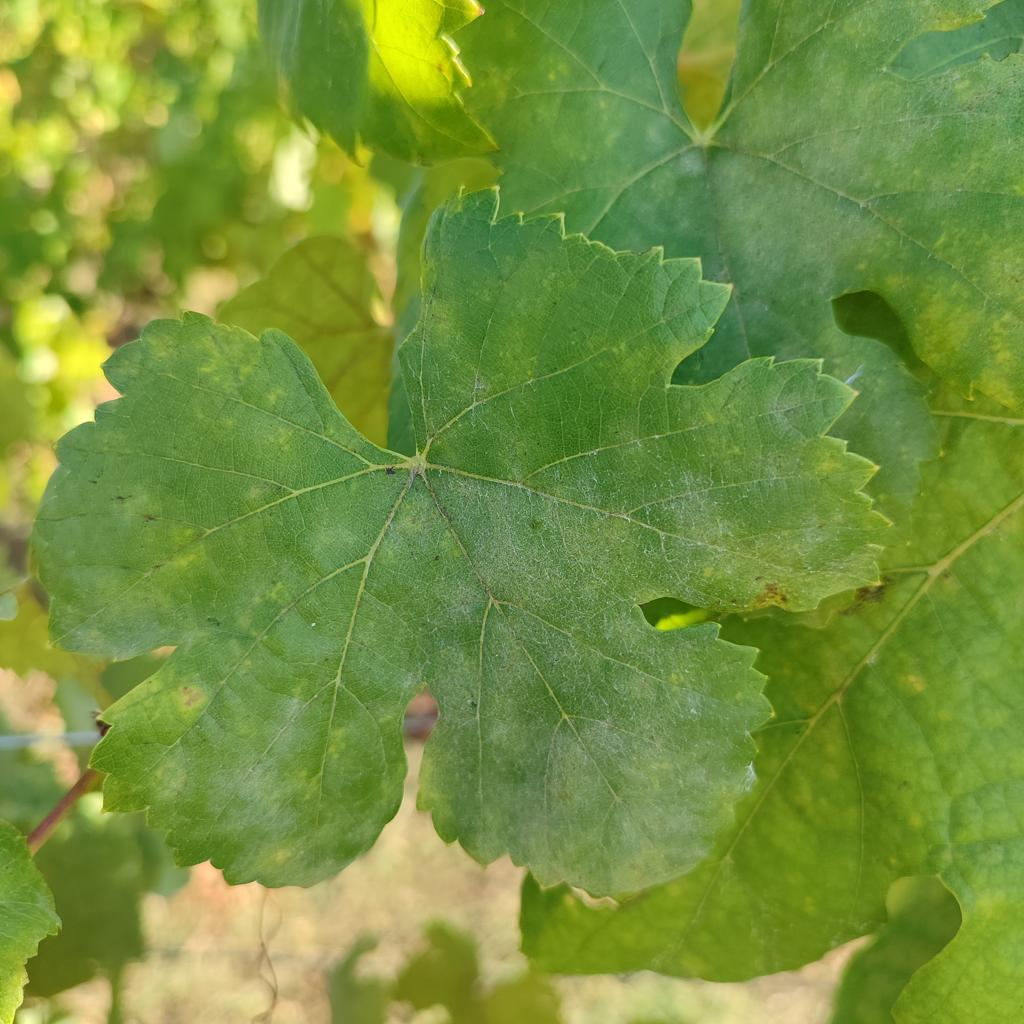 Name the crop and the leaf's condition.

grapevine, powdery mildew
